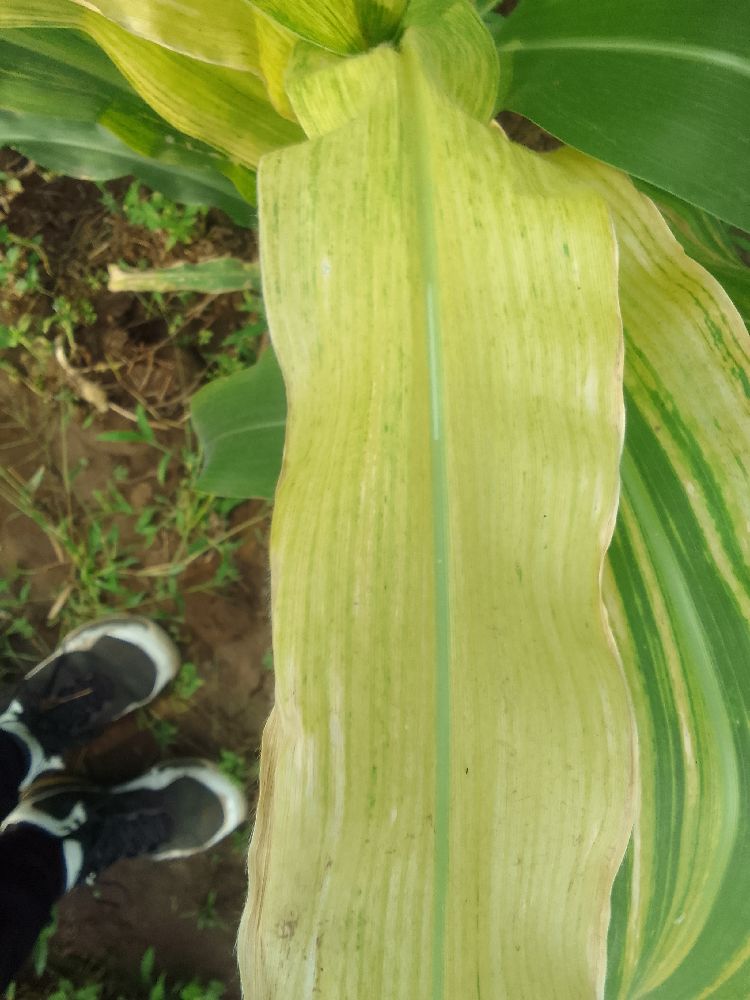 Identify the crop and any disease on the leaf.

maize, maize lethal necrosis
